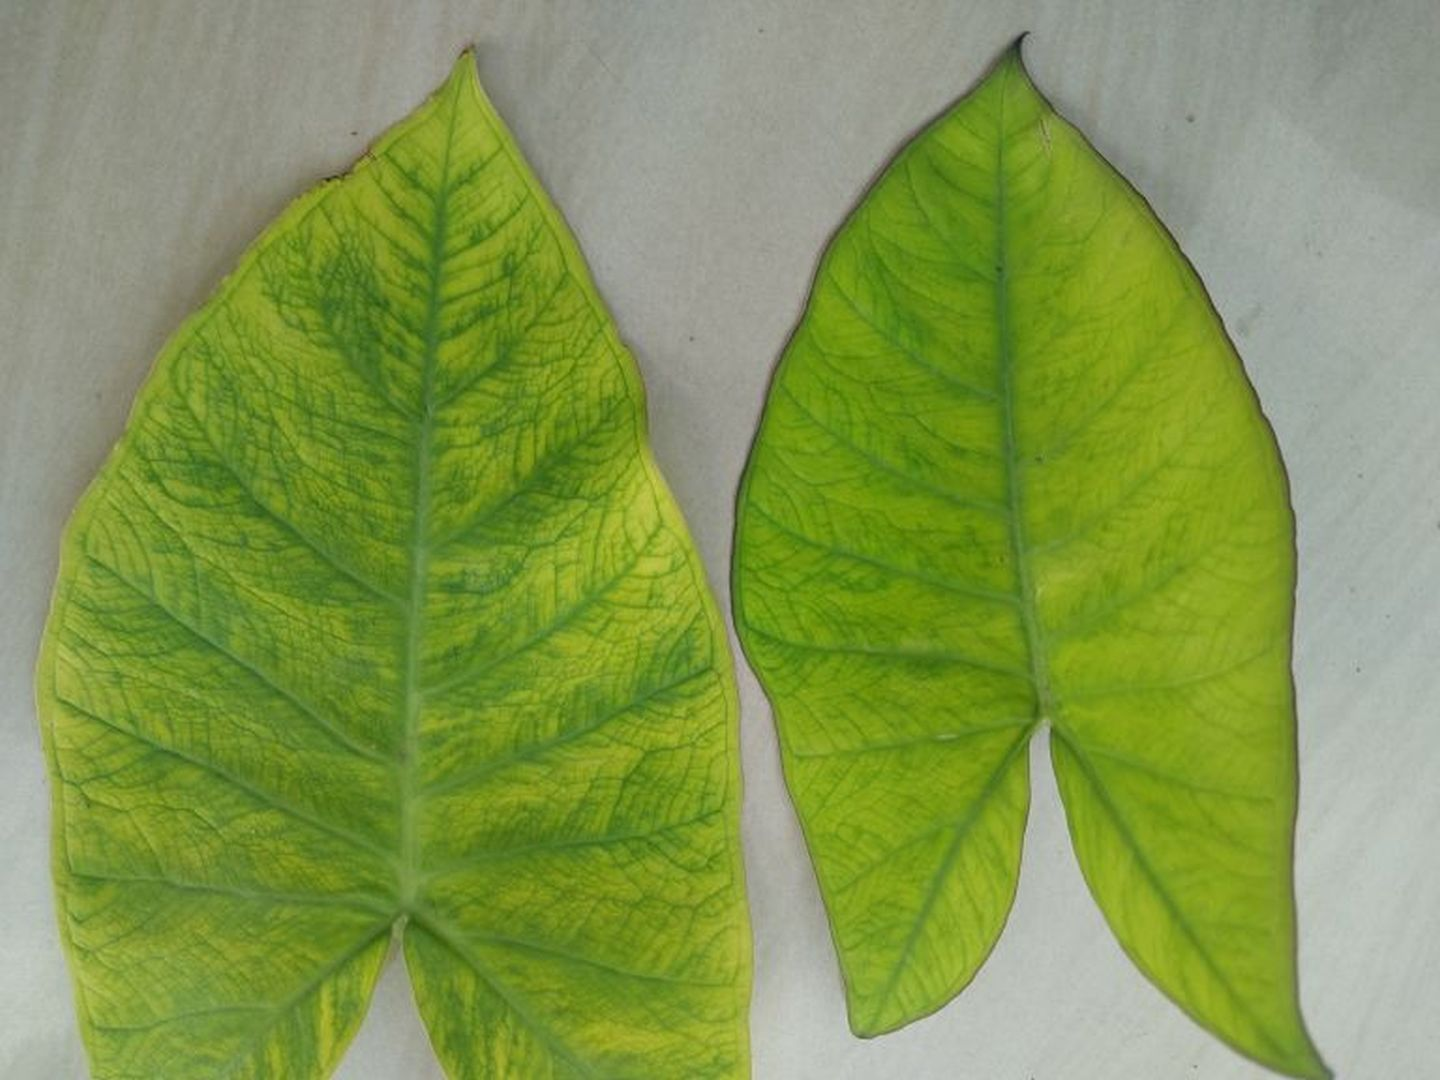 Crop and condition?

taro, mosaic
